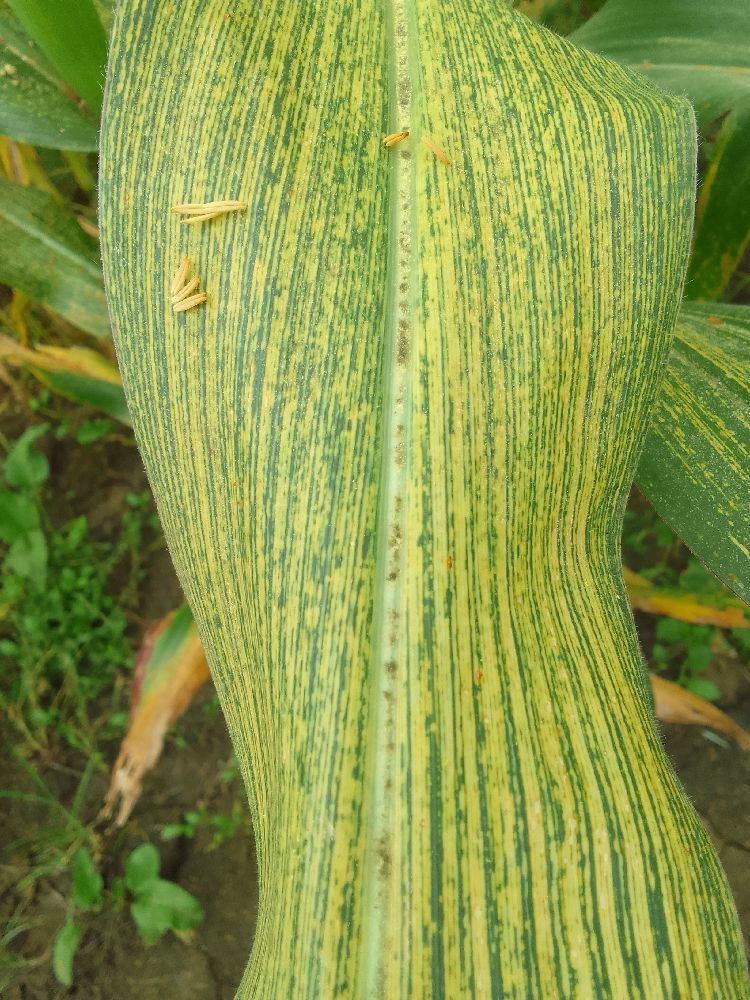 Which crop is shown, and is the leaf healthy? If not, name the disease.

maize, maize streak virus
